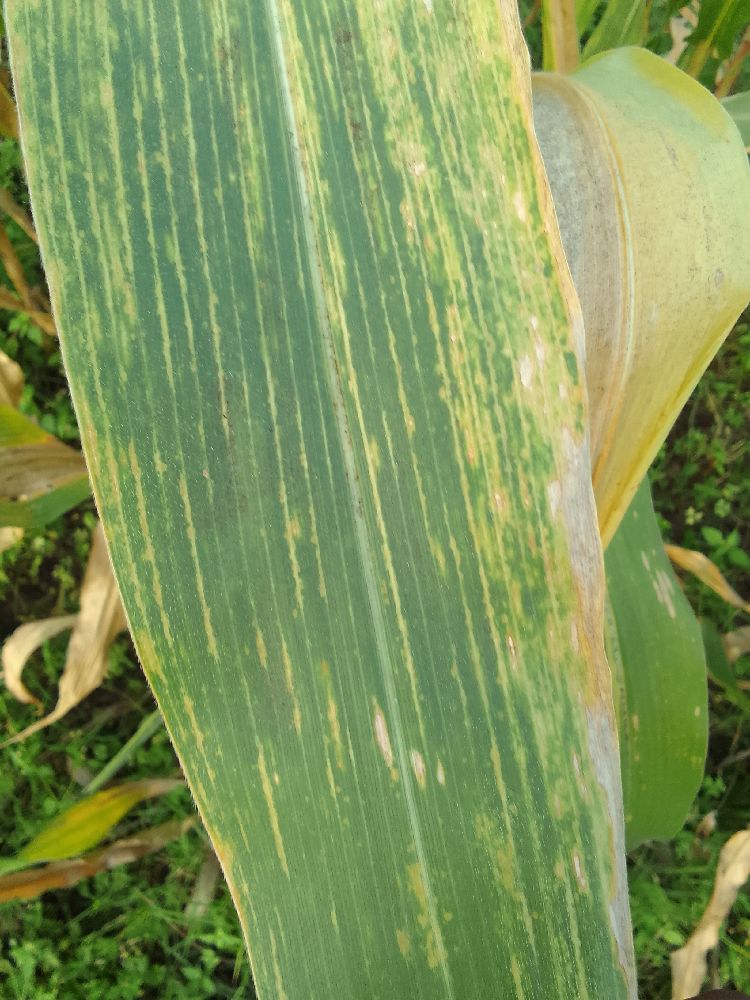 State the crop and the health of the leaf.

maize, maize lethal necrosis
